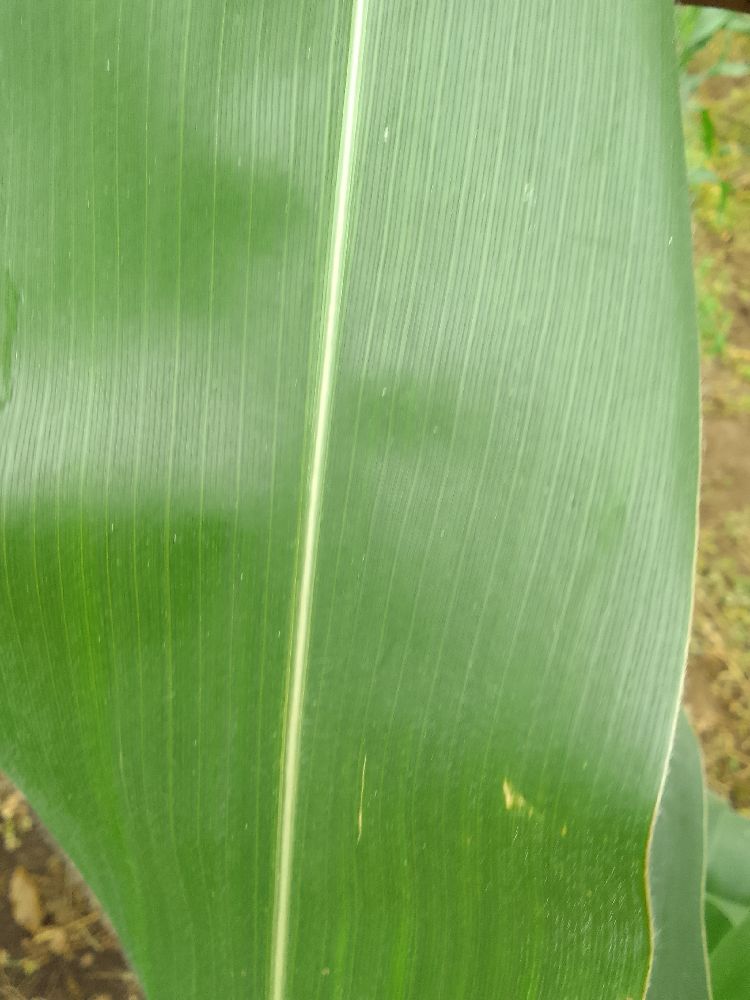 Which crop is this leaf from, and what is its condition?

maize, healthy
